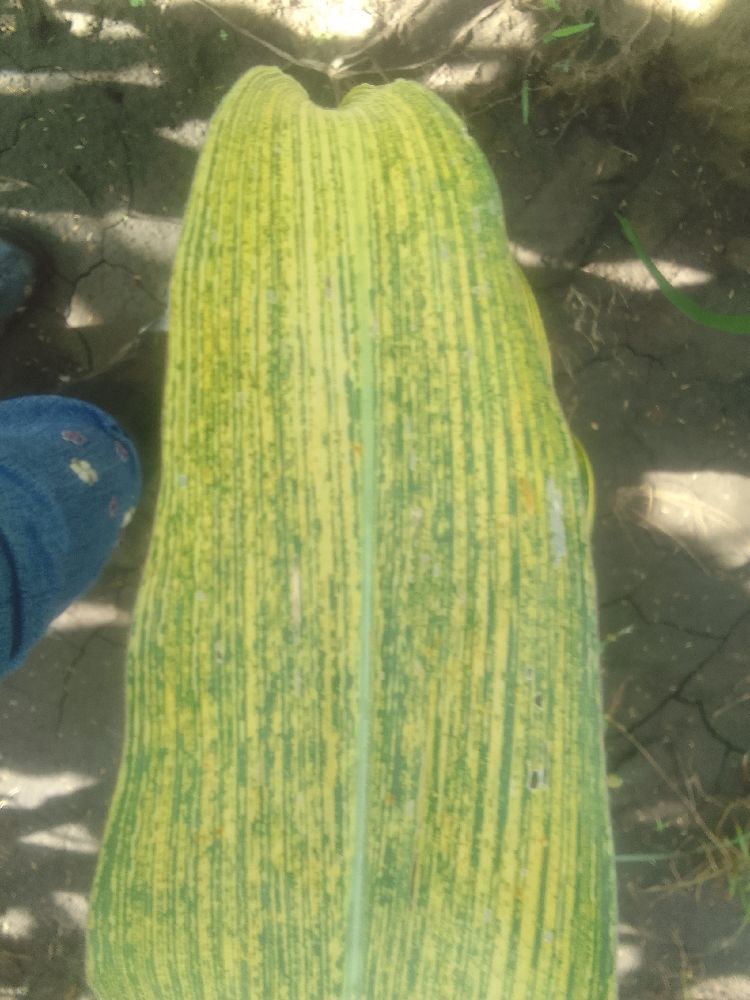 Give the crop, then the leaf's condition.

maize, maize streak virus
